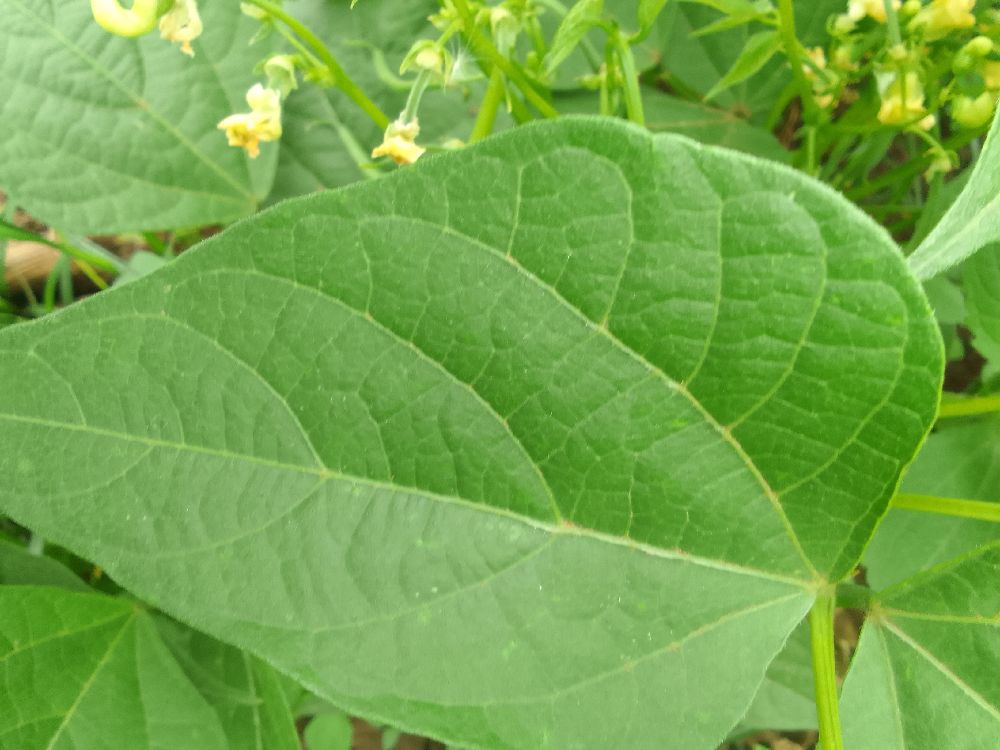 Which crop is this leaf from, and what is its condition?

common bean, healthy
